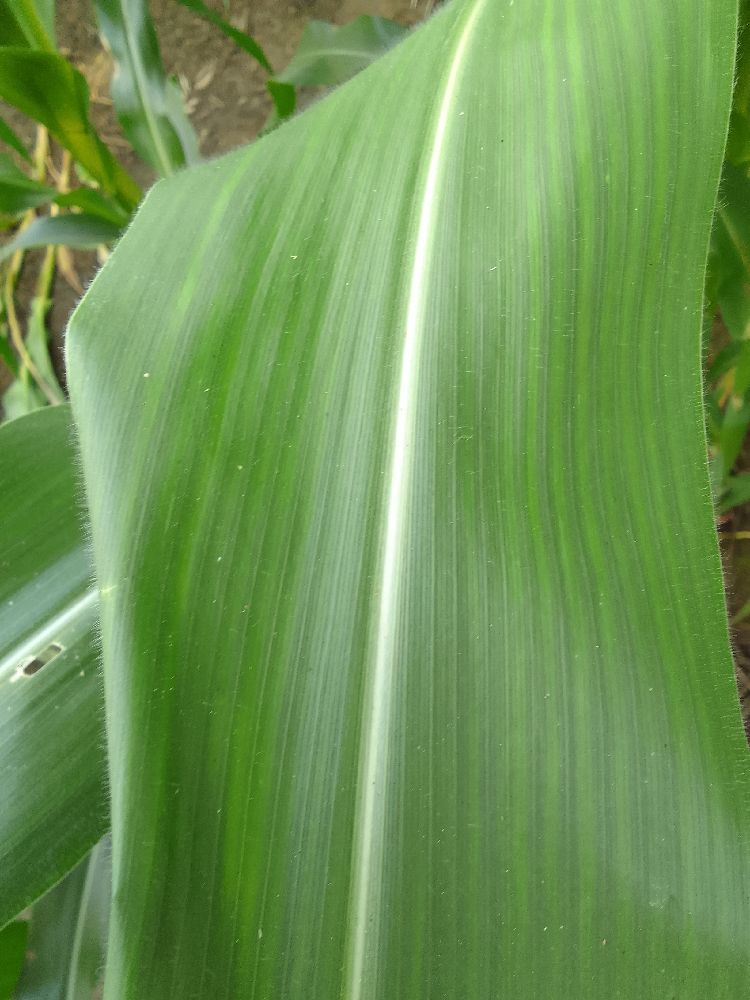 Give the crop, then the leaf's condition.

maize, healthy
